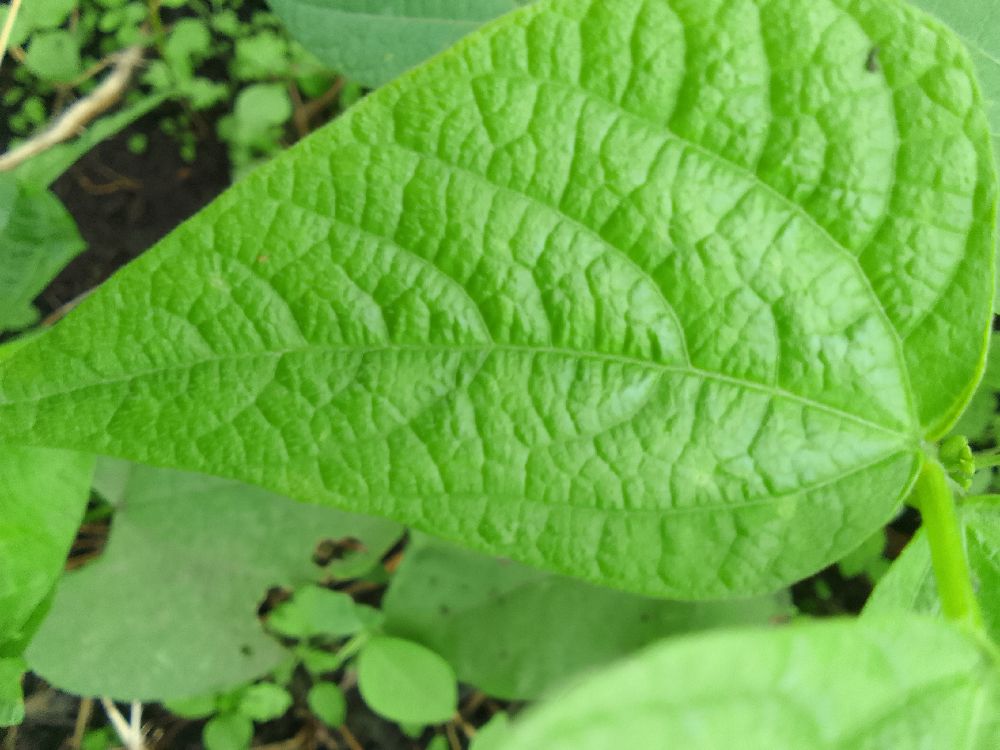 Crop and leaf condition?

common bean, healthy
